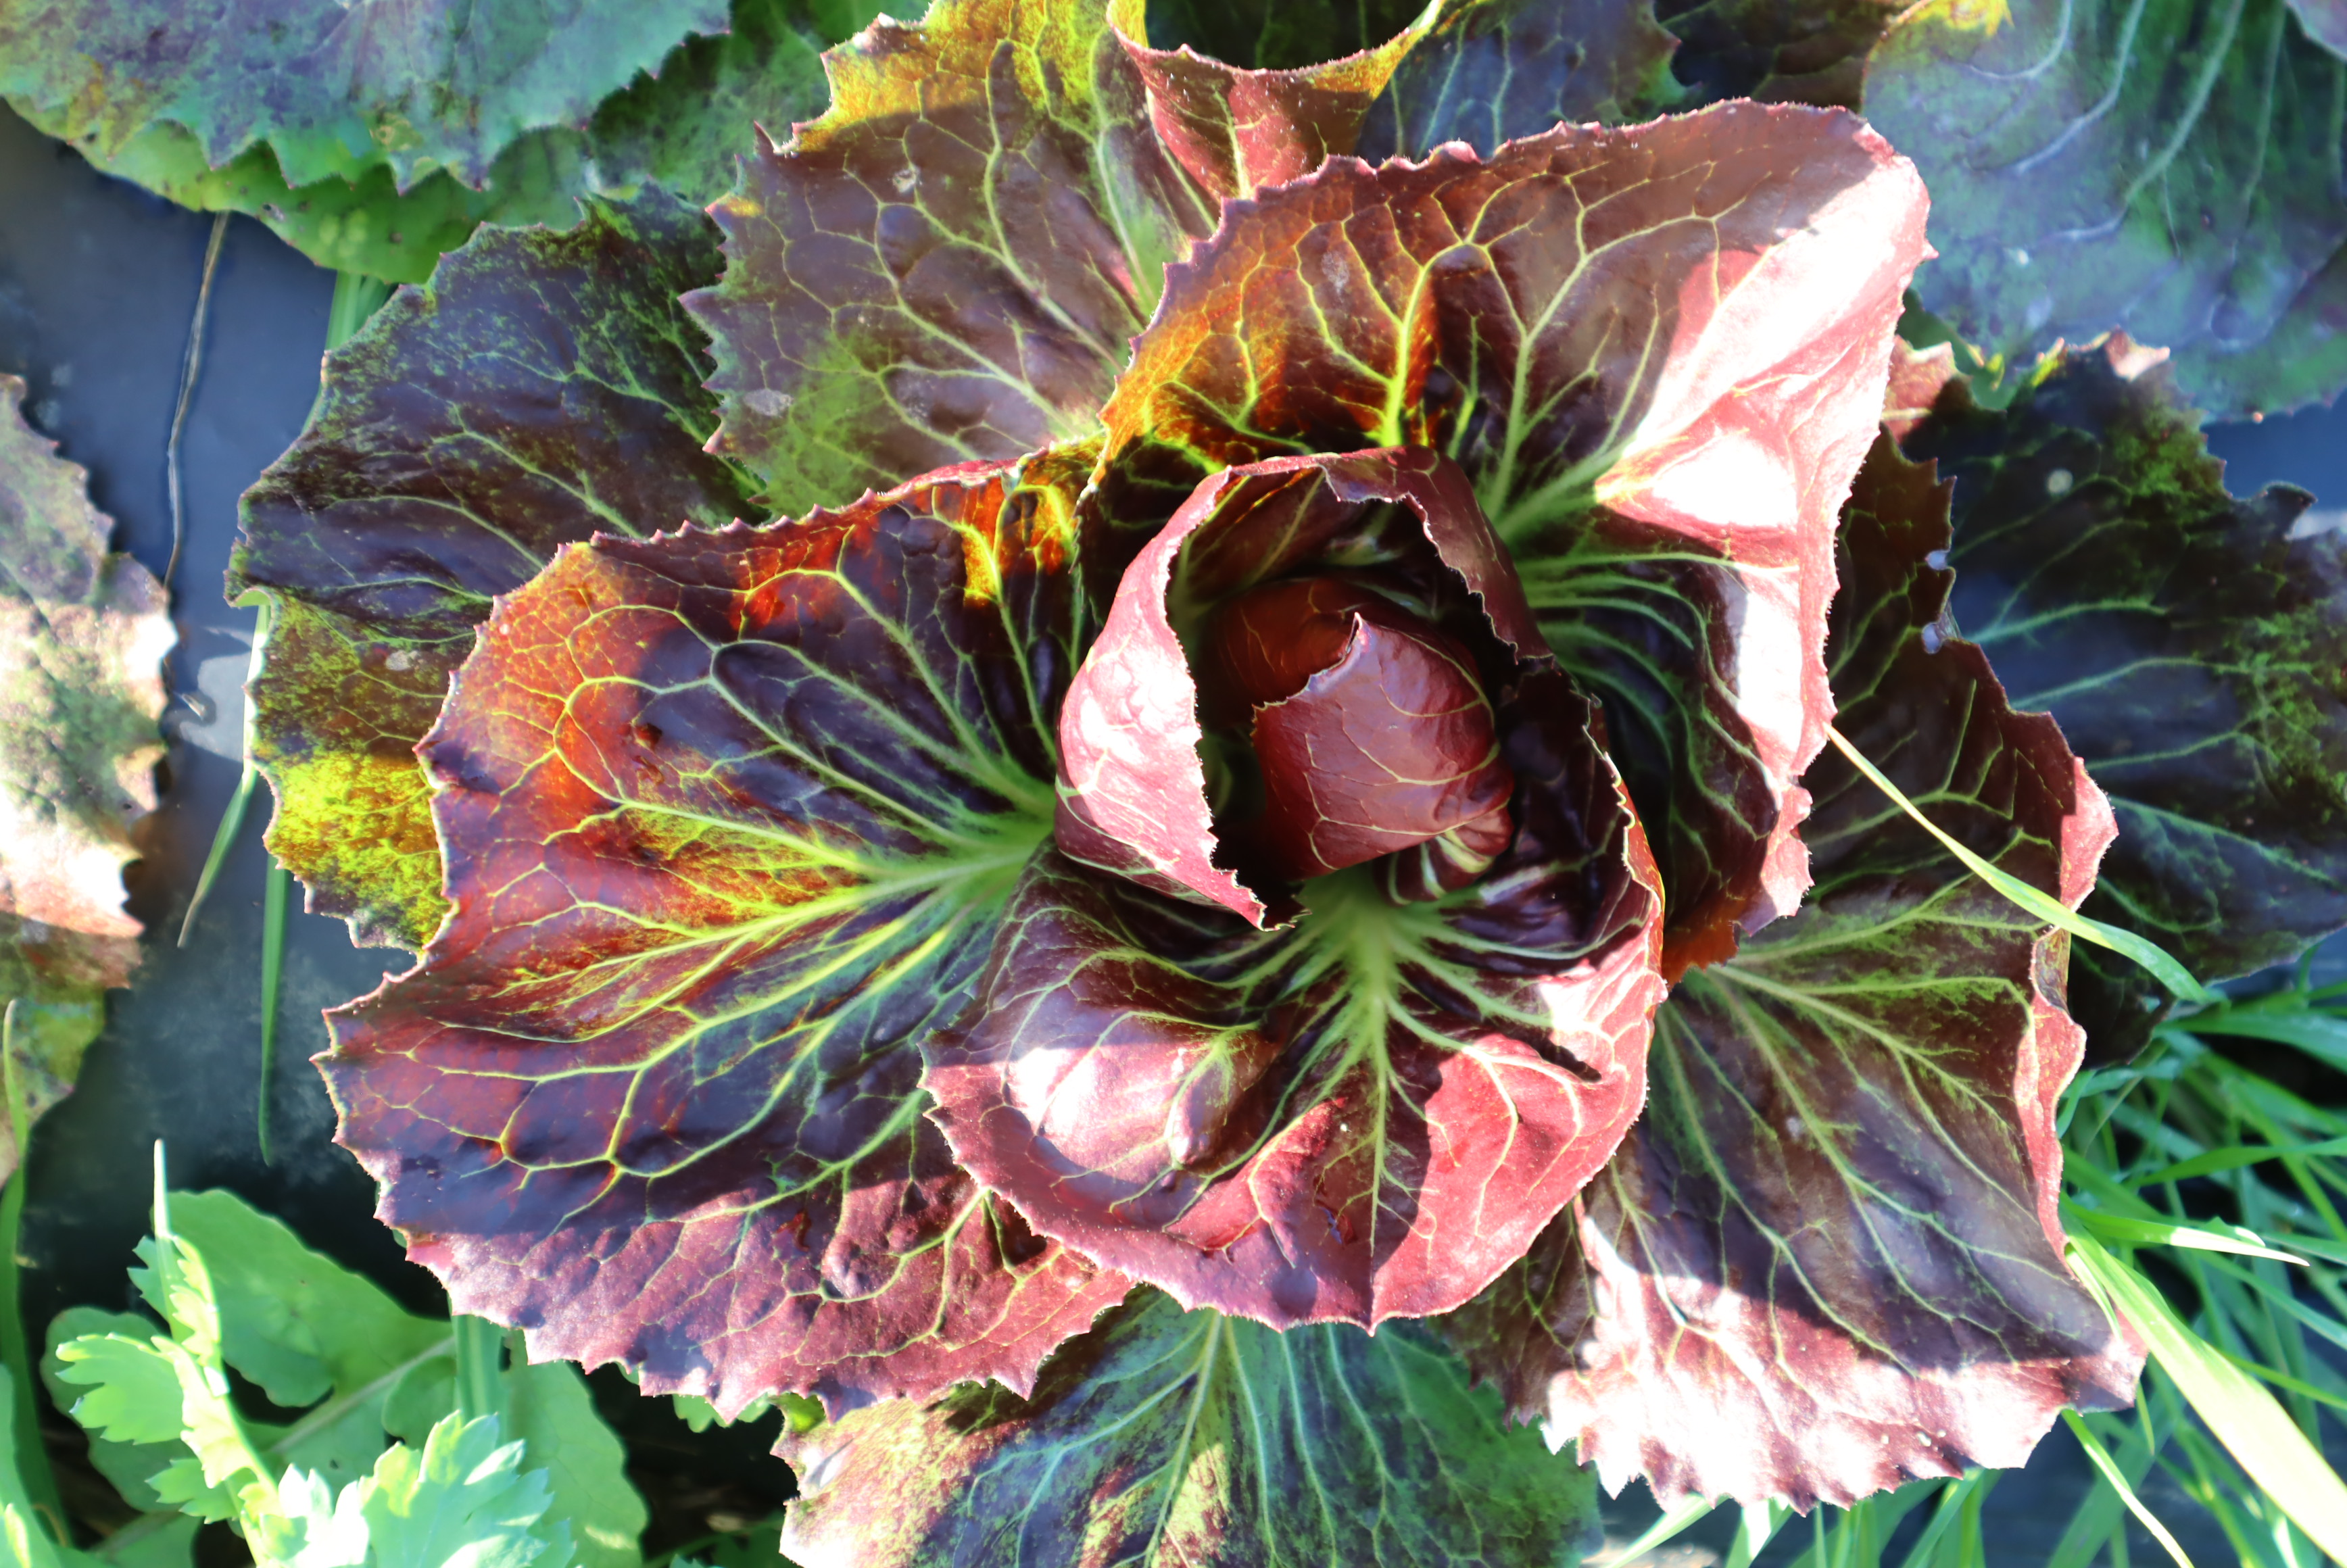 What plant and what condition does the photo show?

radicchio, healthy
